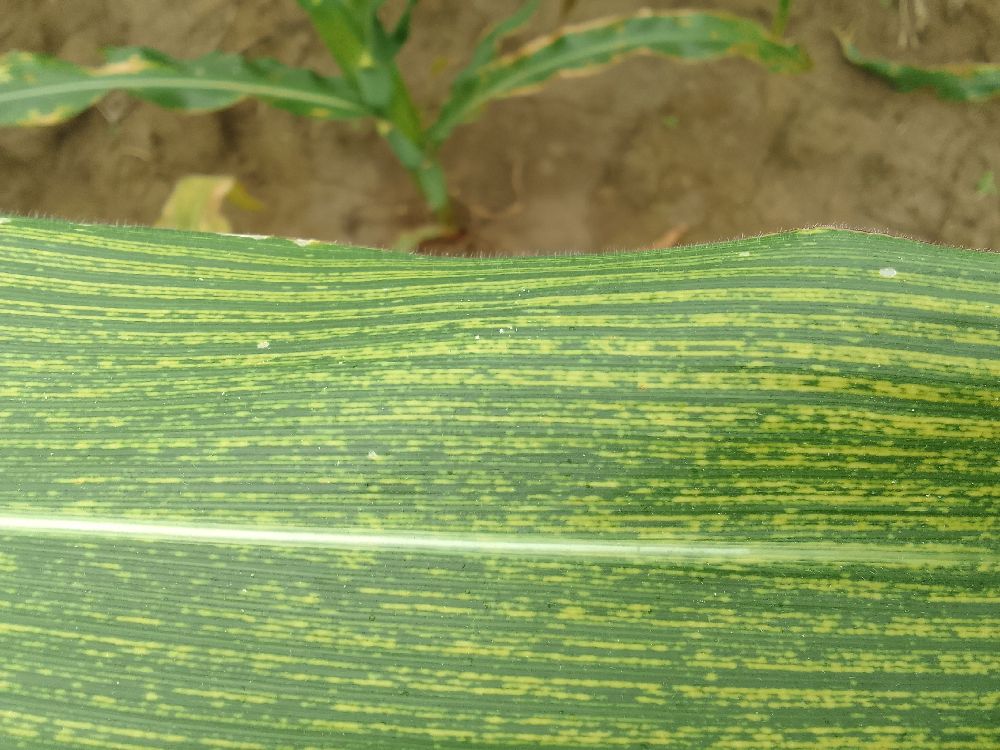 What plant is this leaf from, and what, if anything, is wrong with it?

maize, maize streak virus
